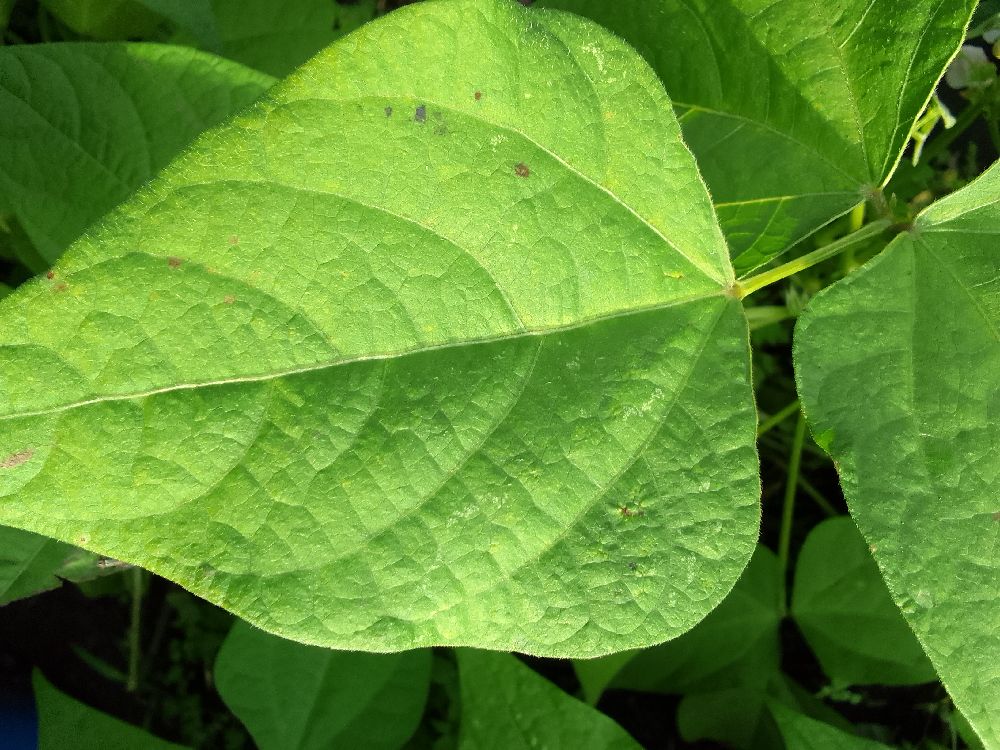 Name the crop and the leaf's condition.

common bean, healthy
